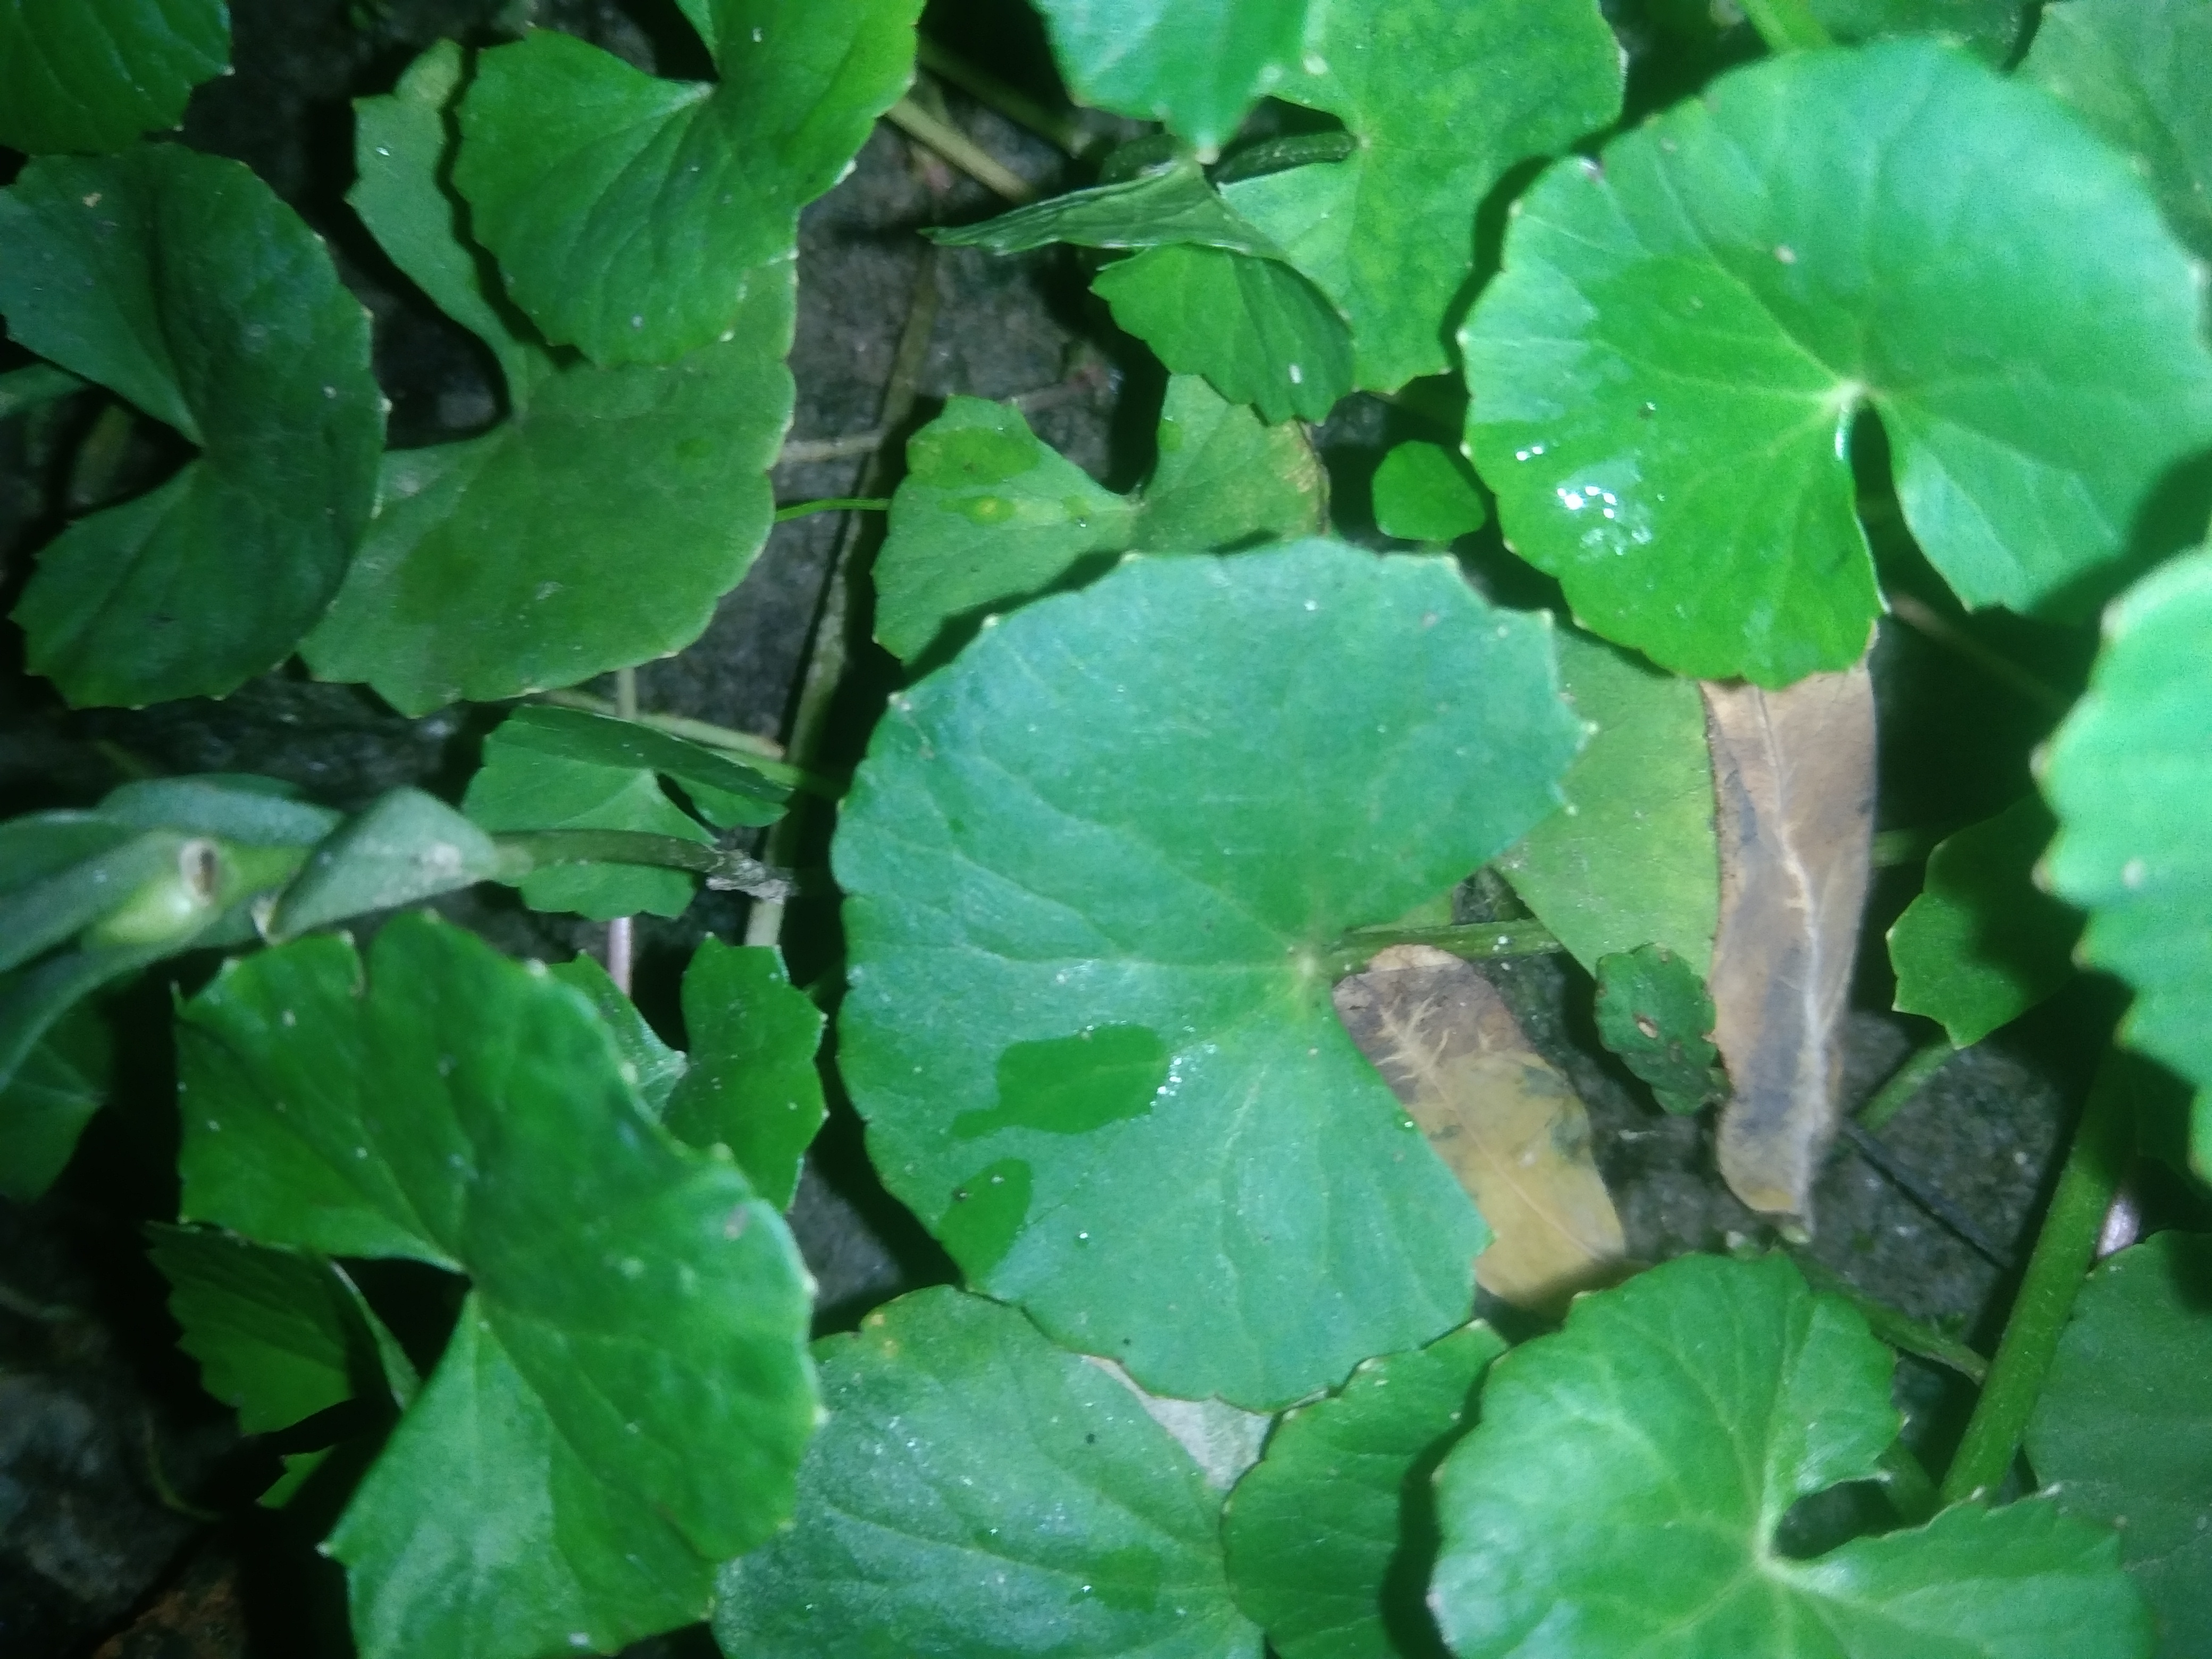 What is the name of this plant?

thankuni
